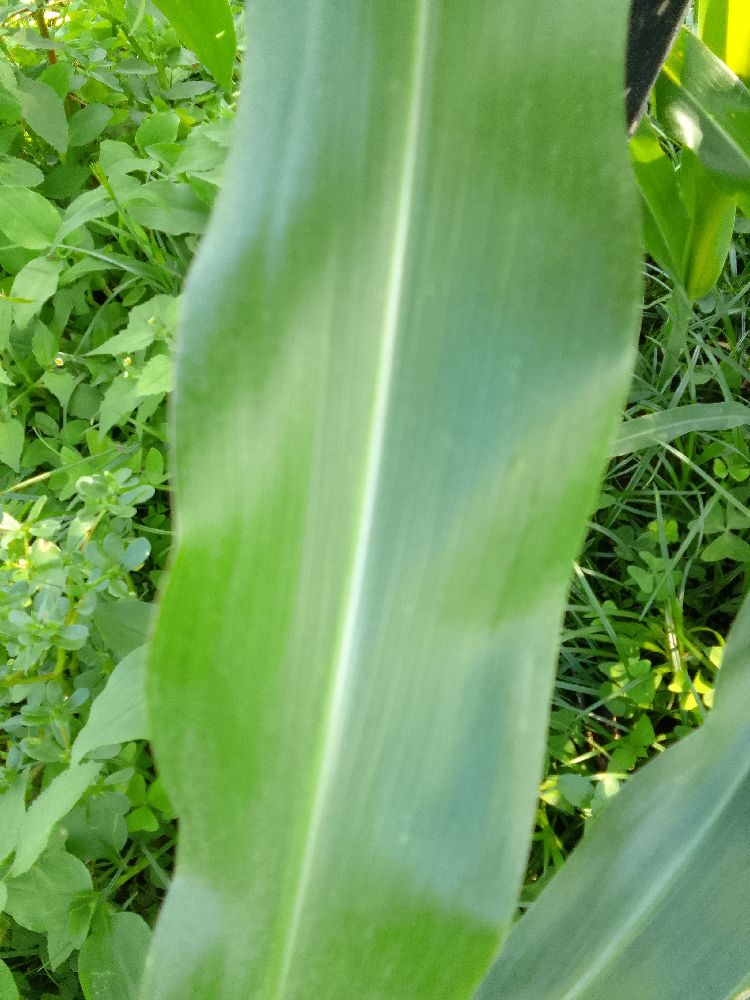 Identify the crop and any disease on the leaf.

maize, healthy
